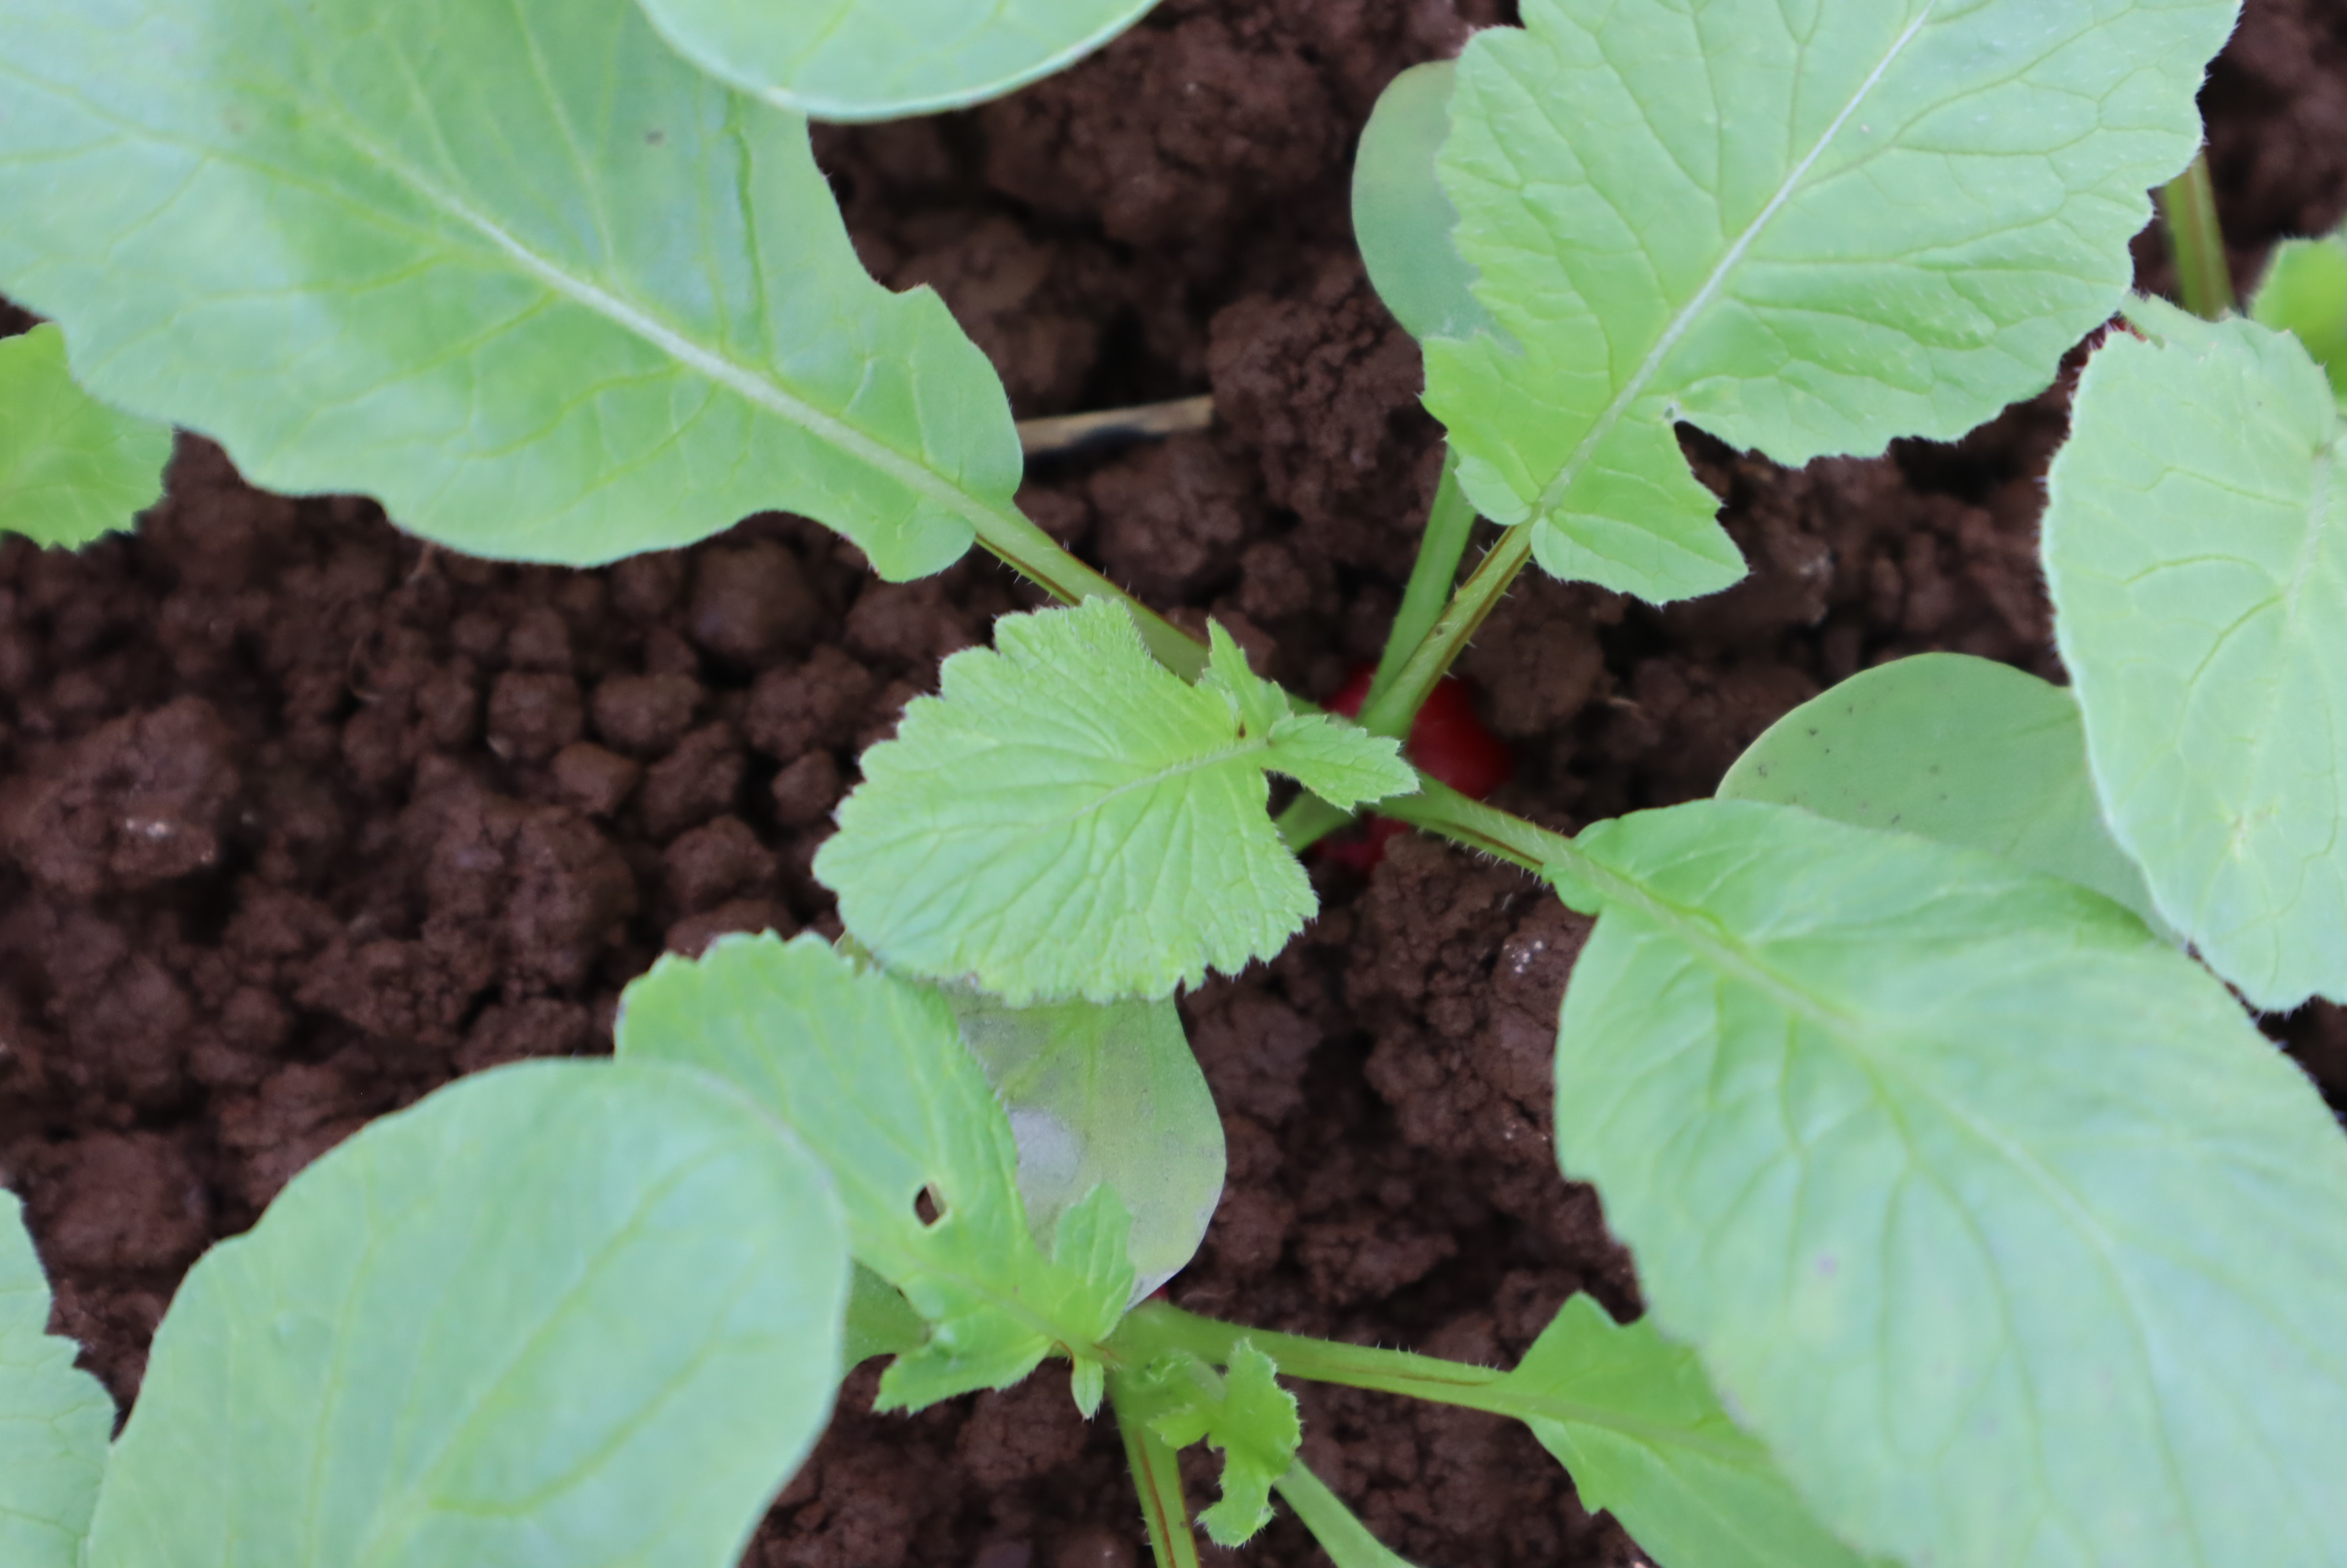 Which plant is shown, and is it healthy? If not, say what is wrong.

radish, healthy
